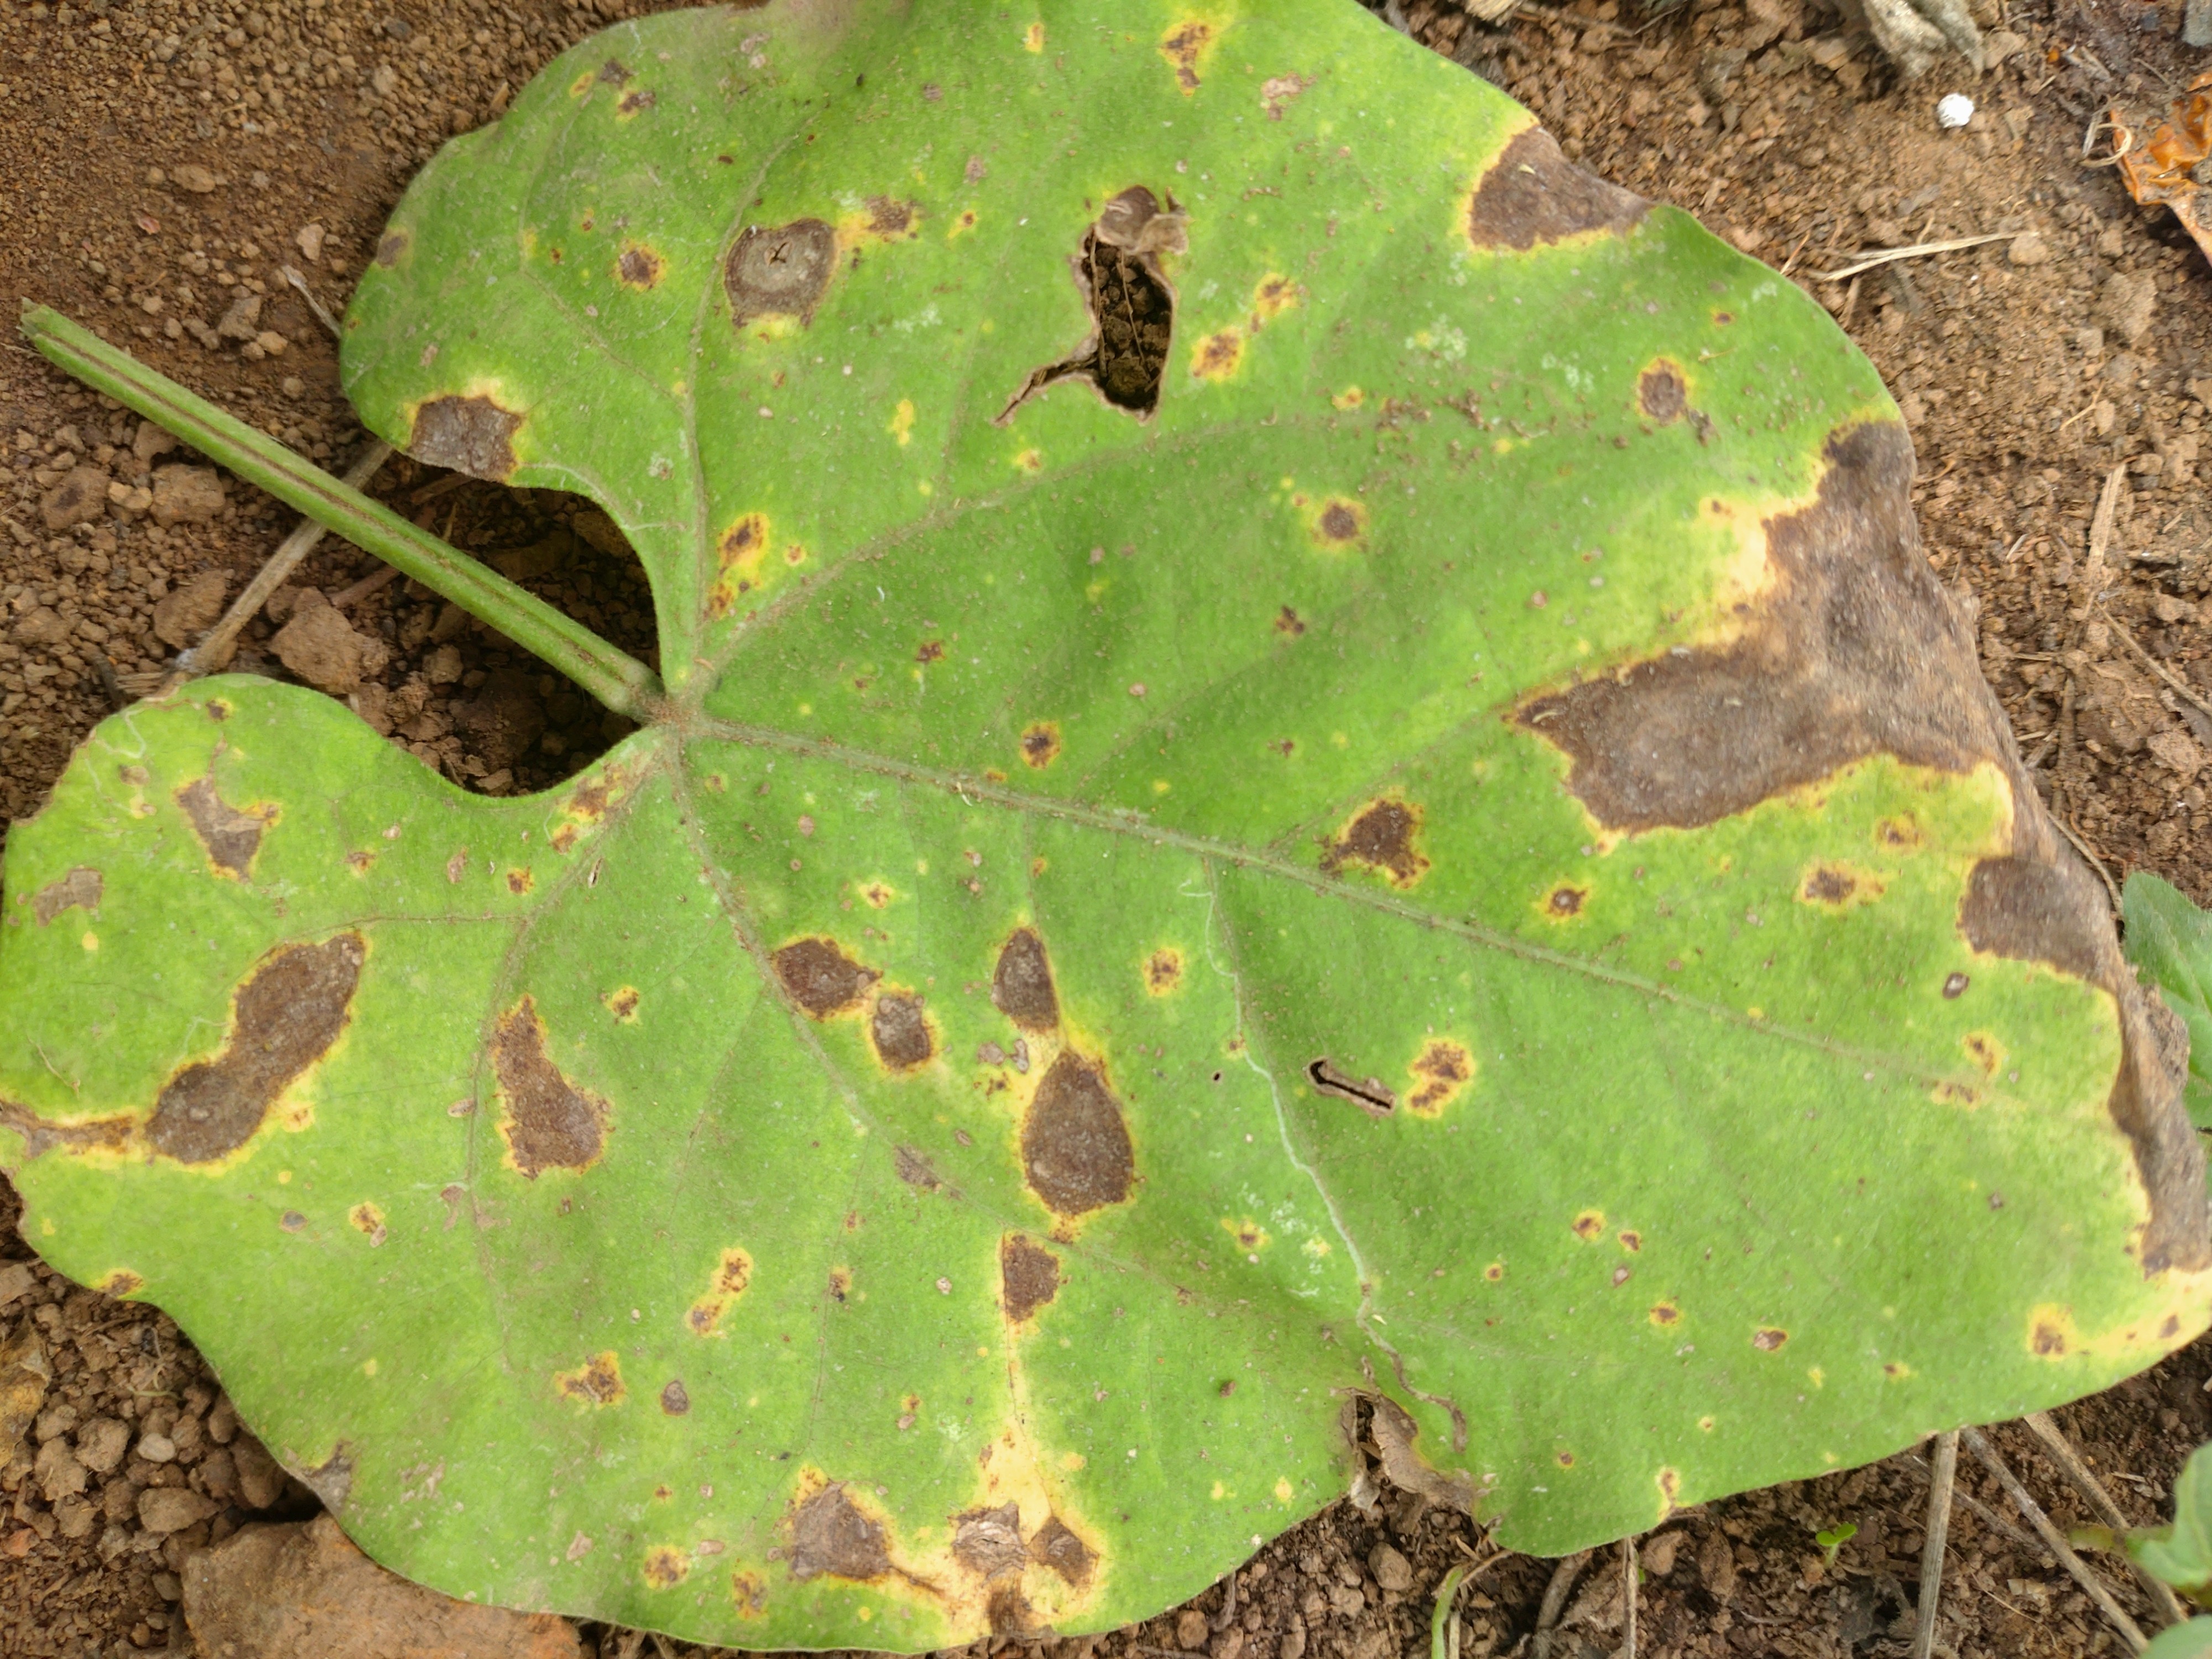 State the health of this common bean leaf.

rust
